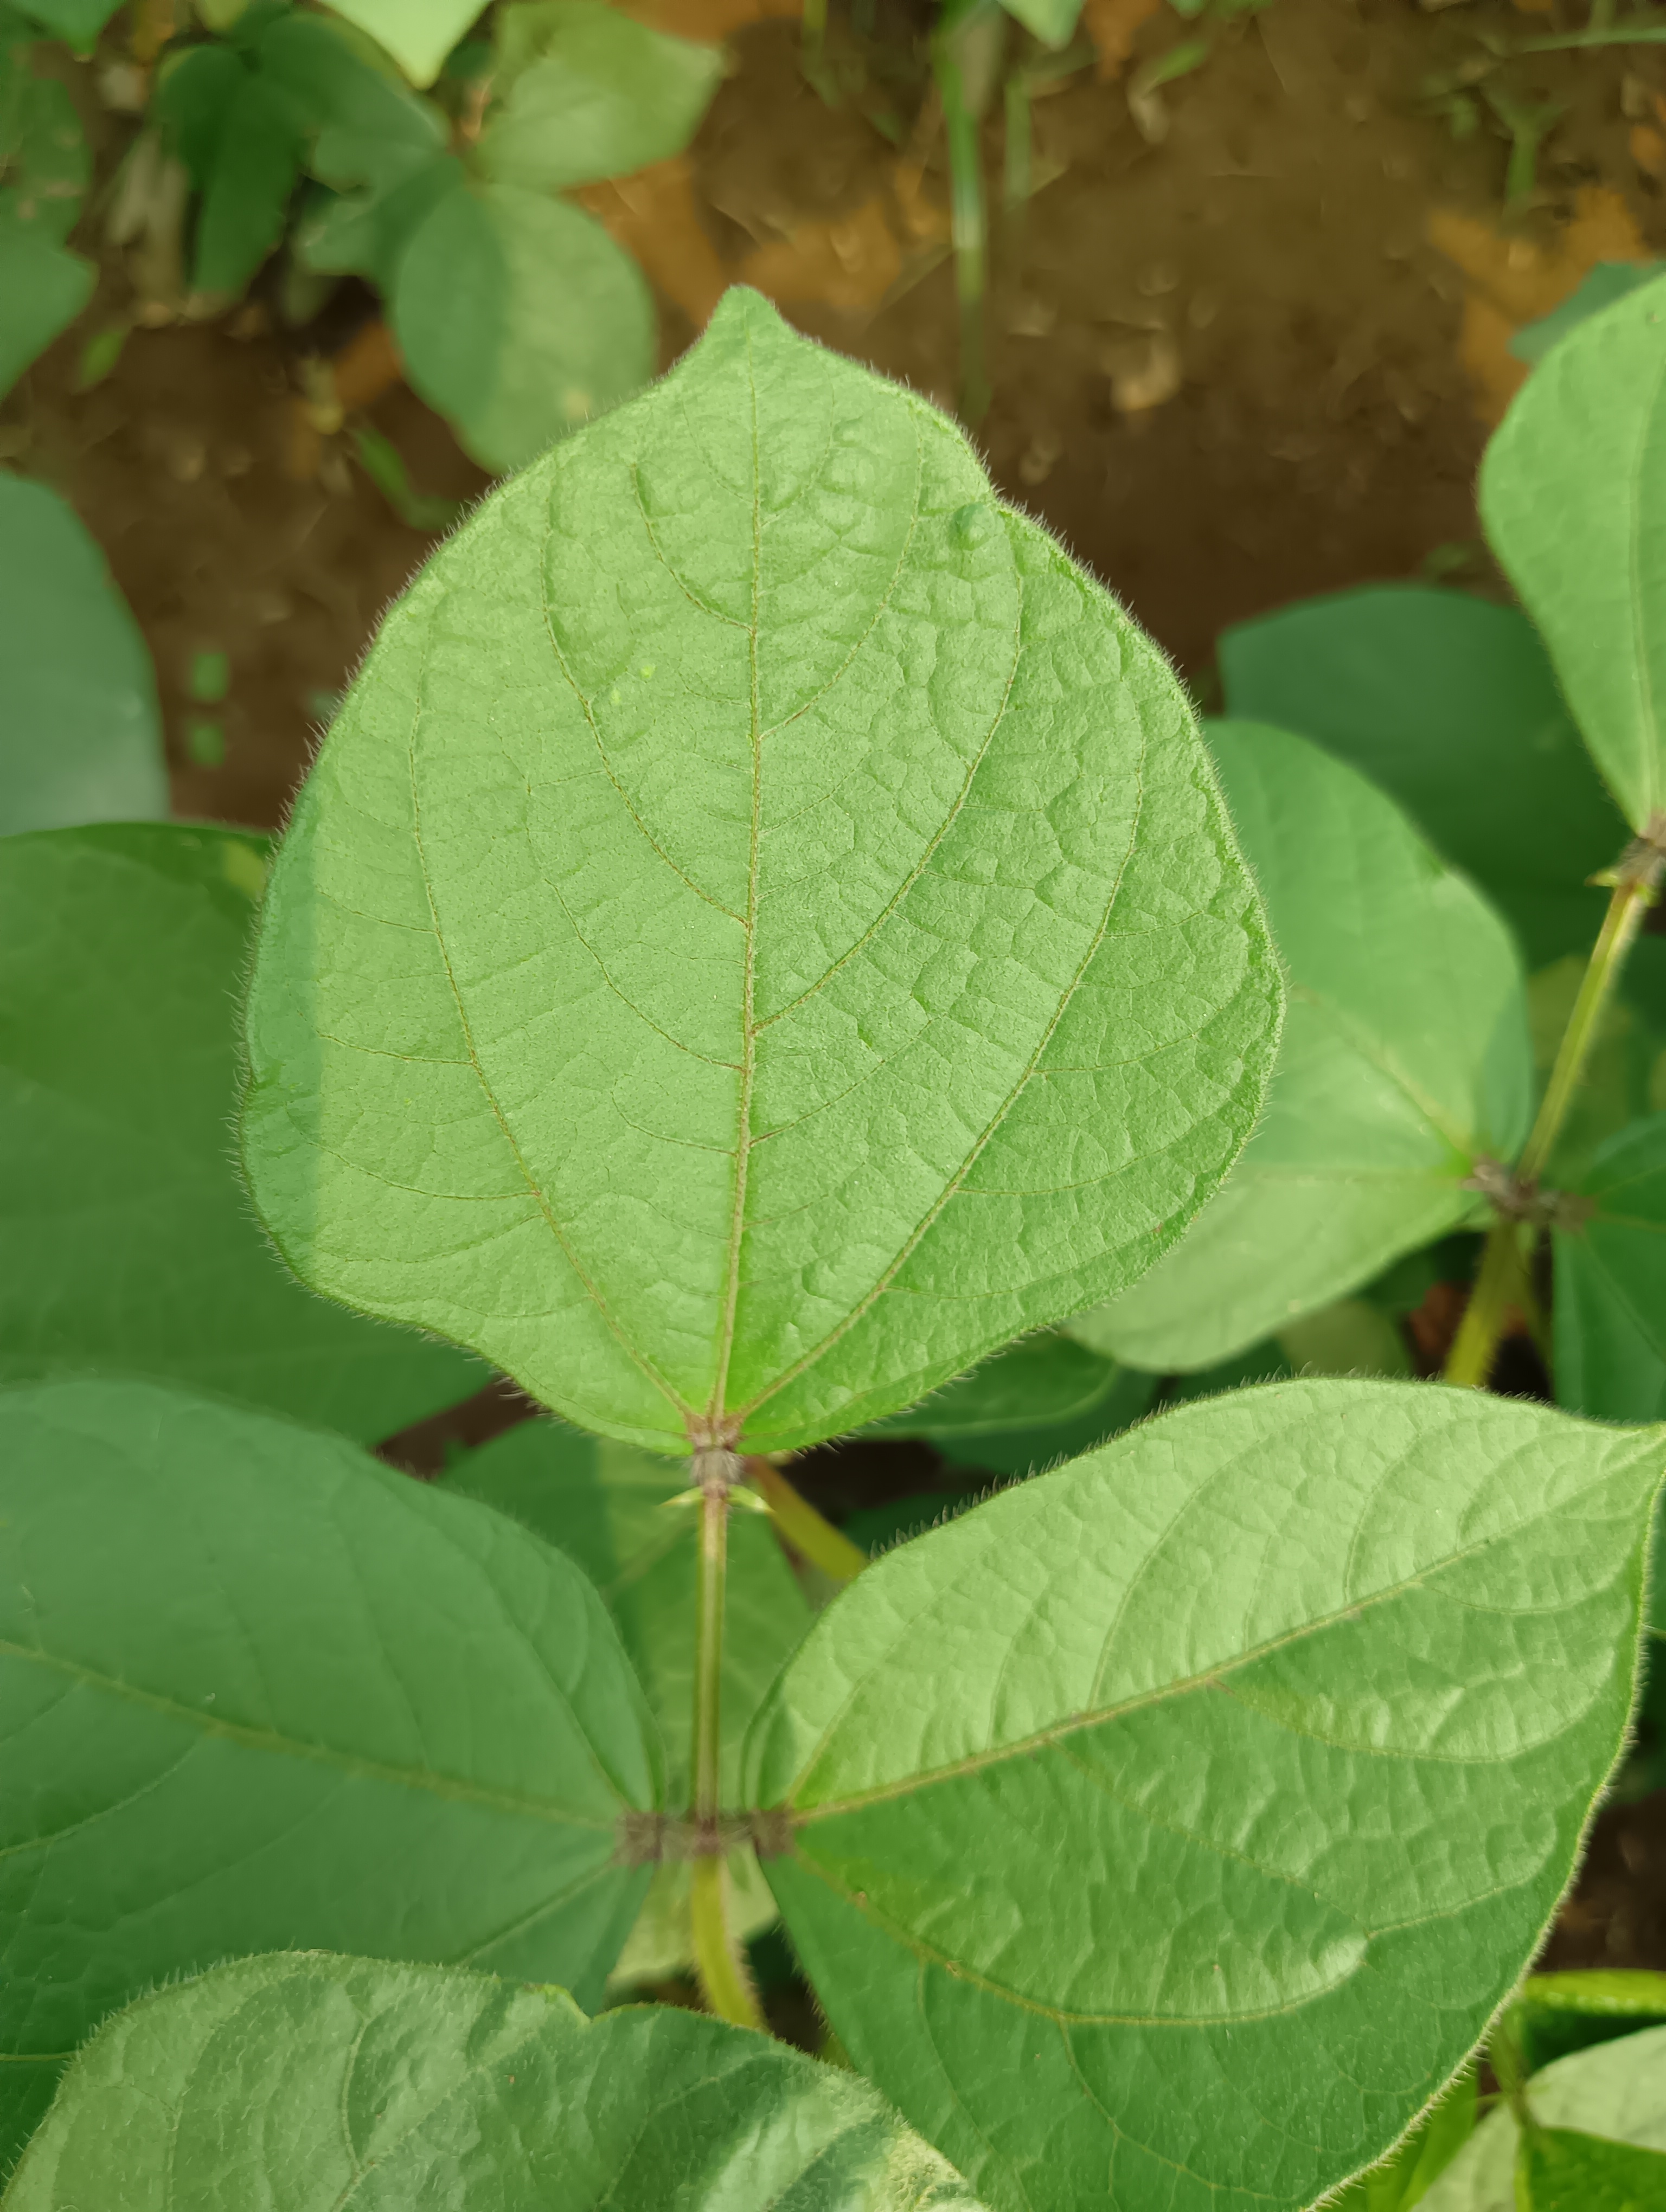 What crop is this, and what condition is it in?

mungbean, healthy
